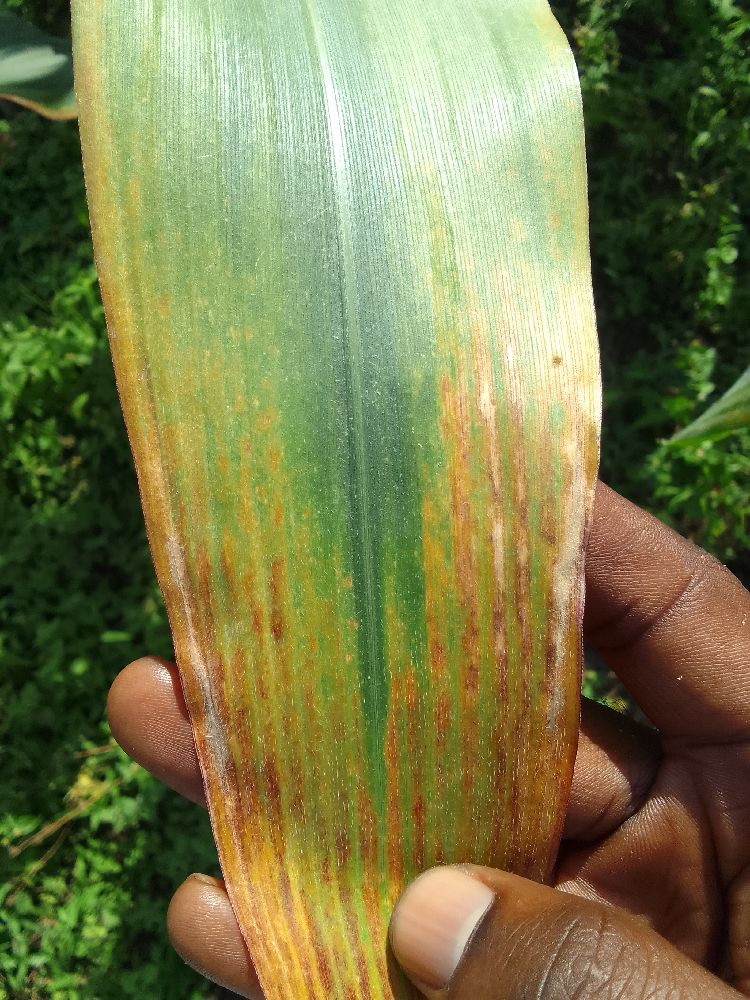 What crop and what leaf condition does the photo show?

maize, maize lethal necrosis
